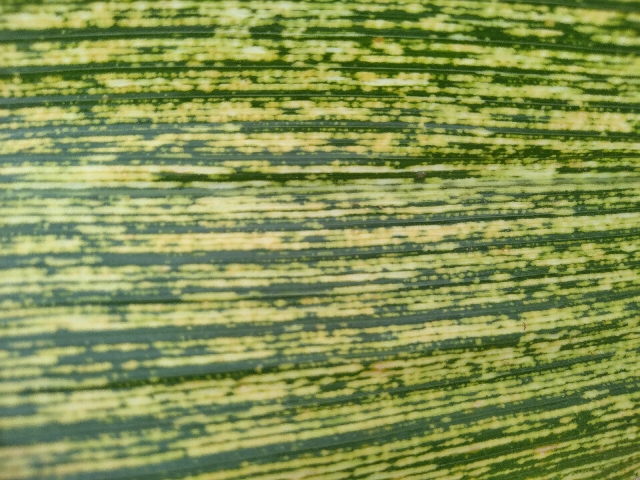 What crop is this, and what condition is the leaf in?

maize, maize streak virus
